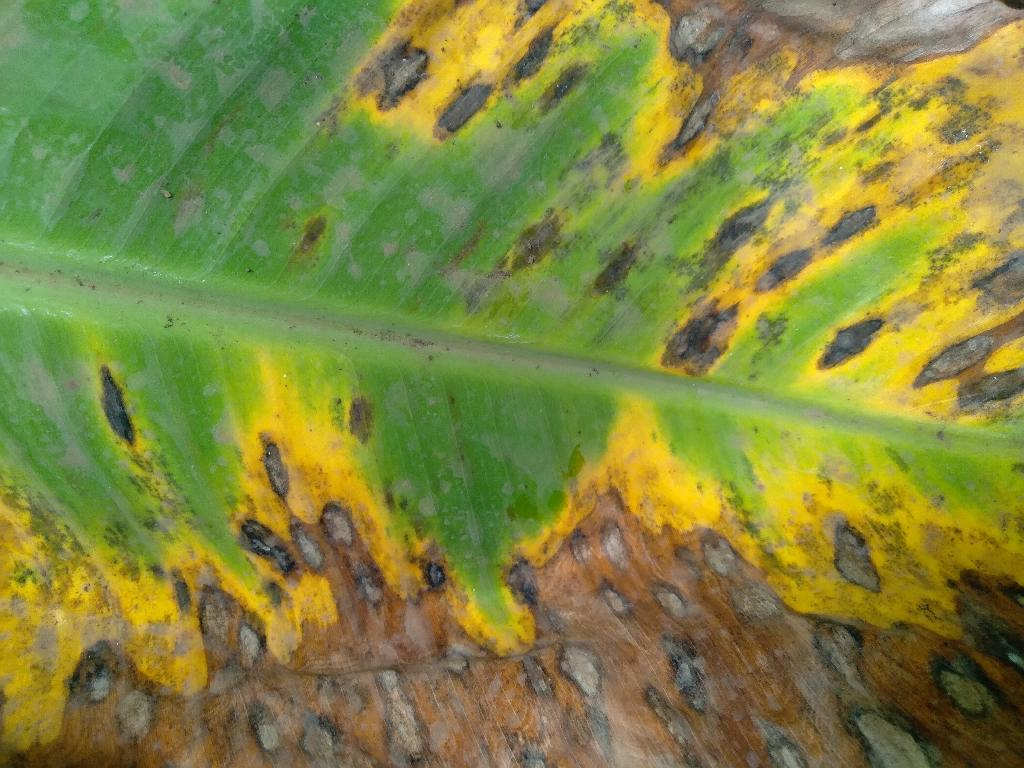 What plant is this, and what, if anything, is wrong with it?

banana, black sigatoka
